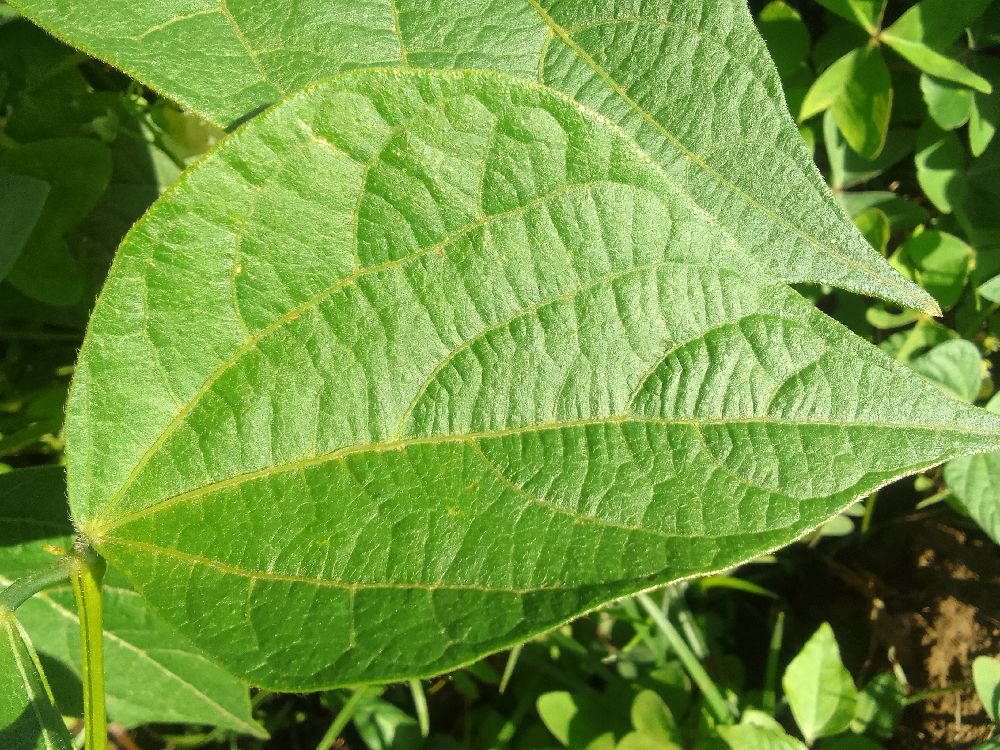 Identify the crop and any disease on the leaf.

common bean, healthy
